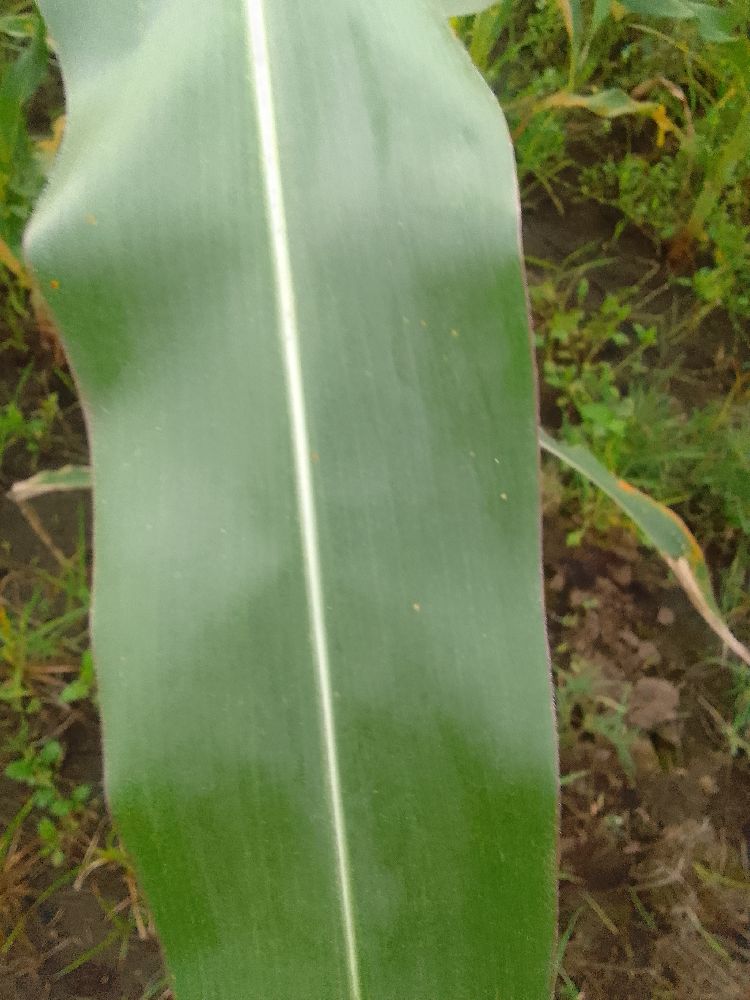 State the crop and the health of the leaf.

maize, healthy
